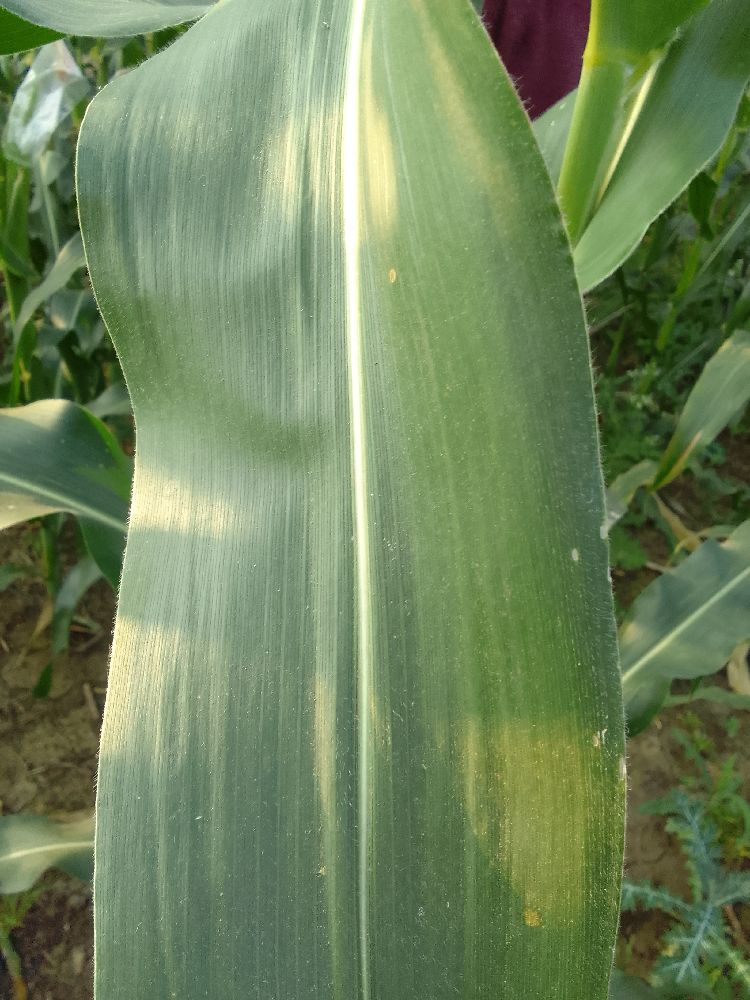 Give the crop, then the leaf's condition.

maize, healthy
